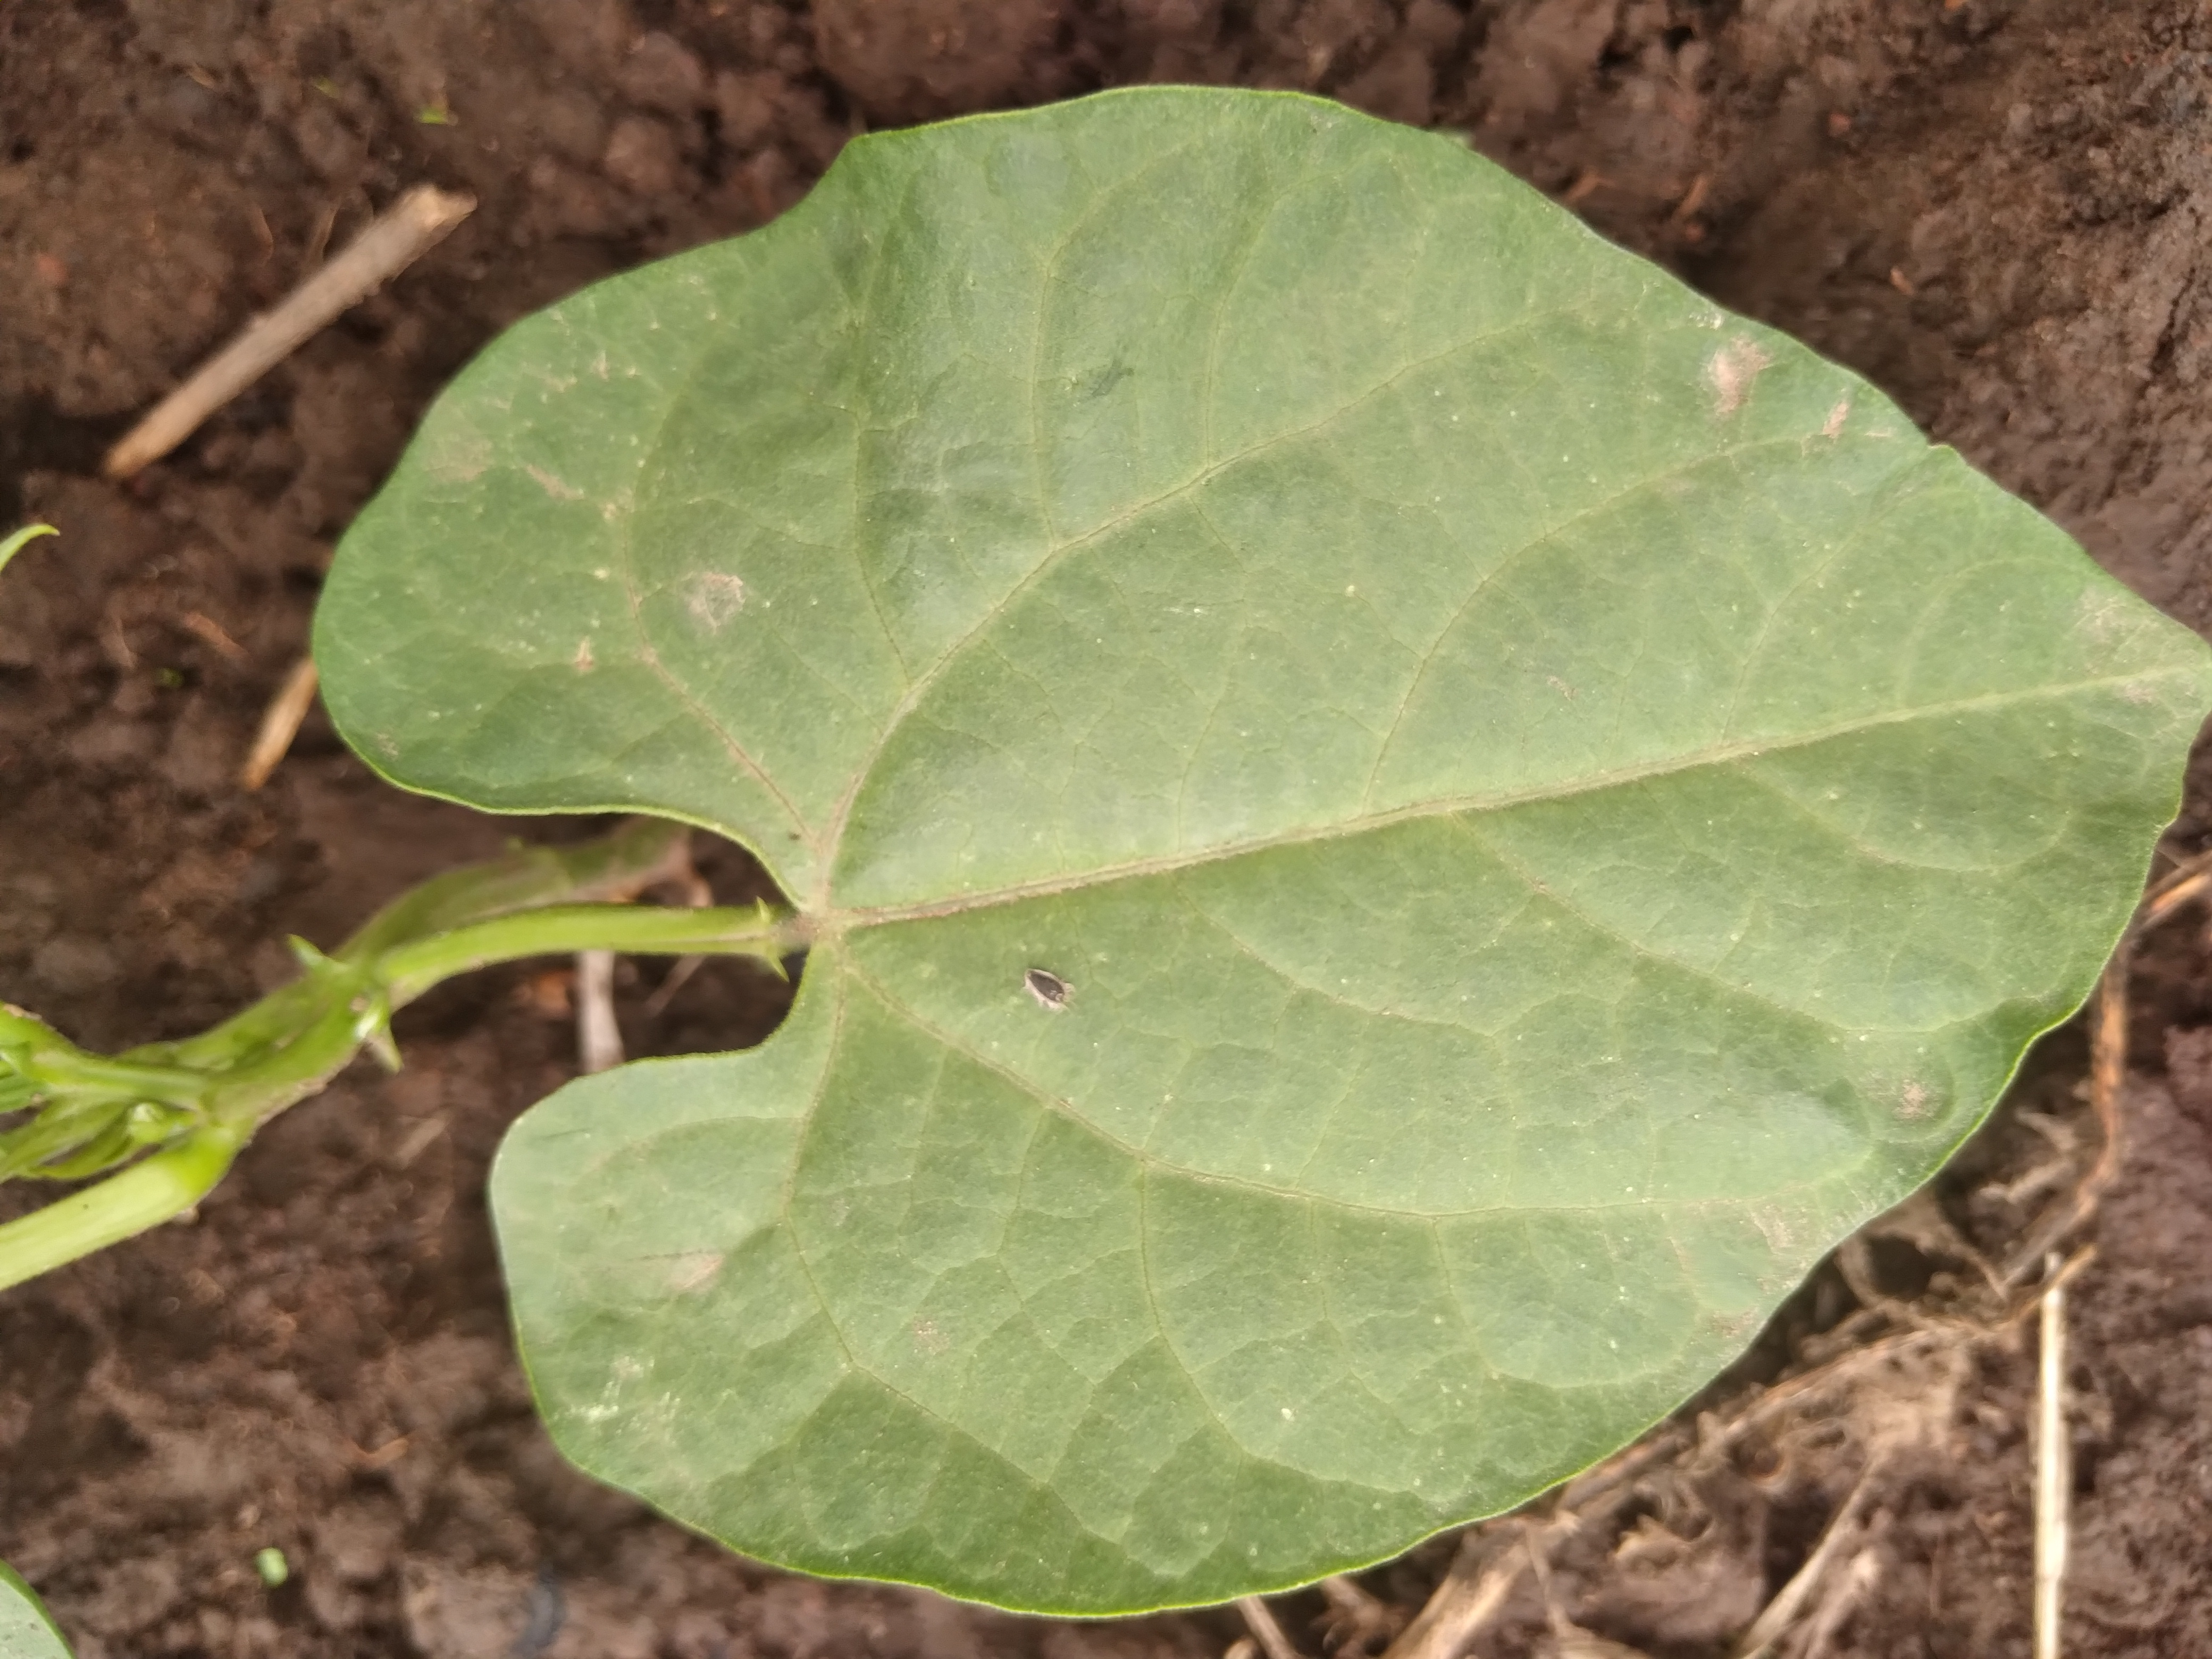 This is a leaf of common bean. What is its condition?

healthy
